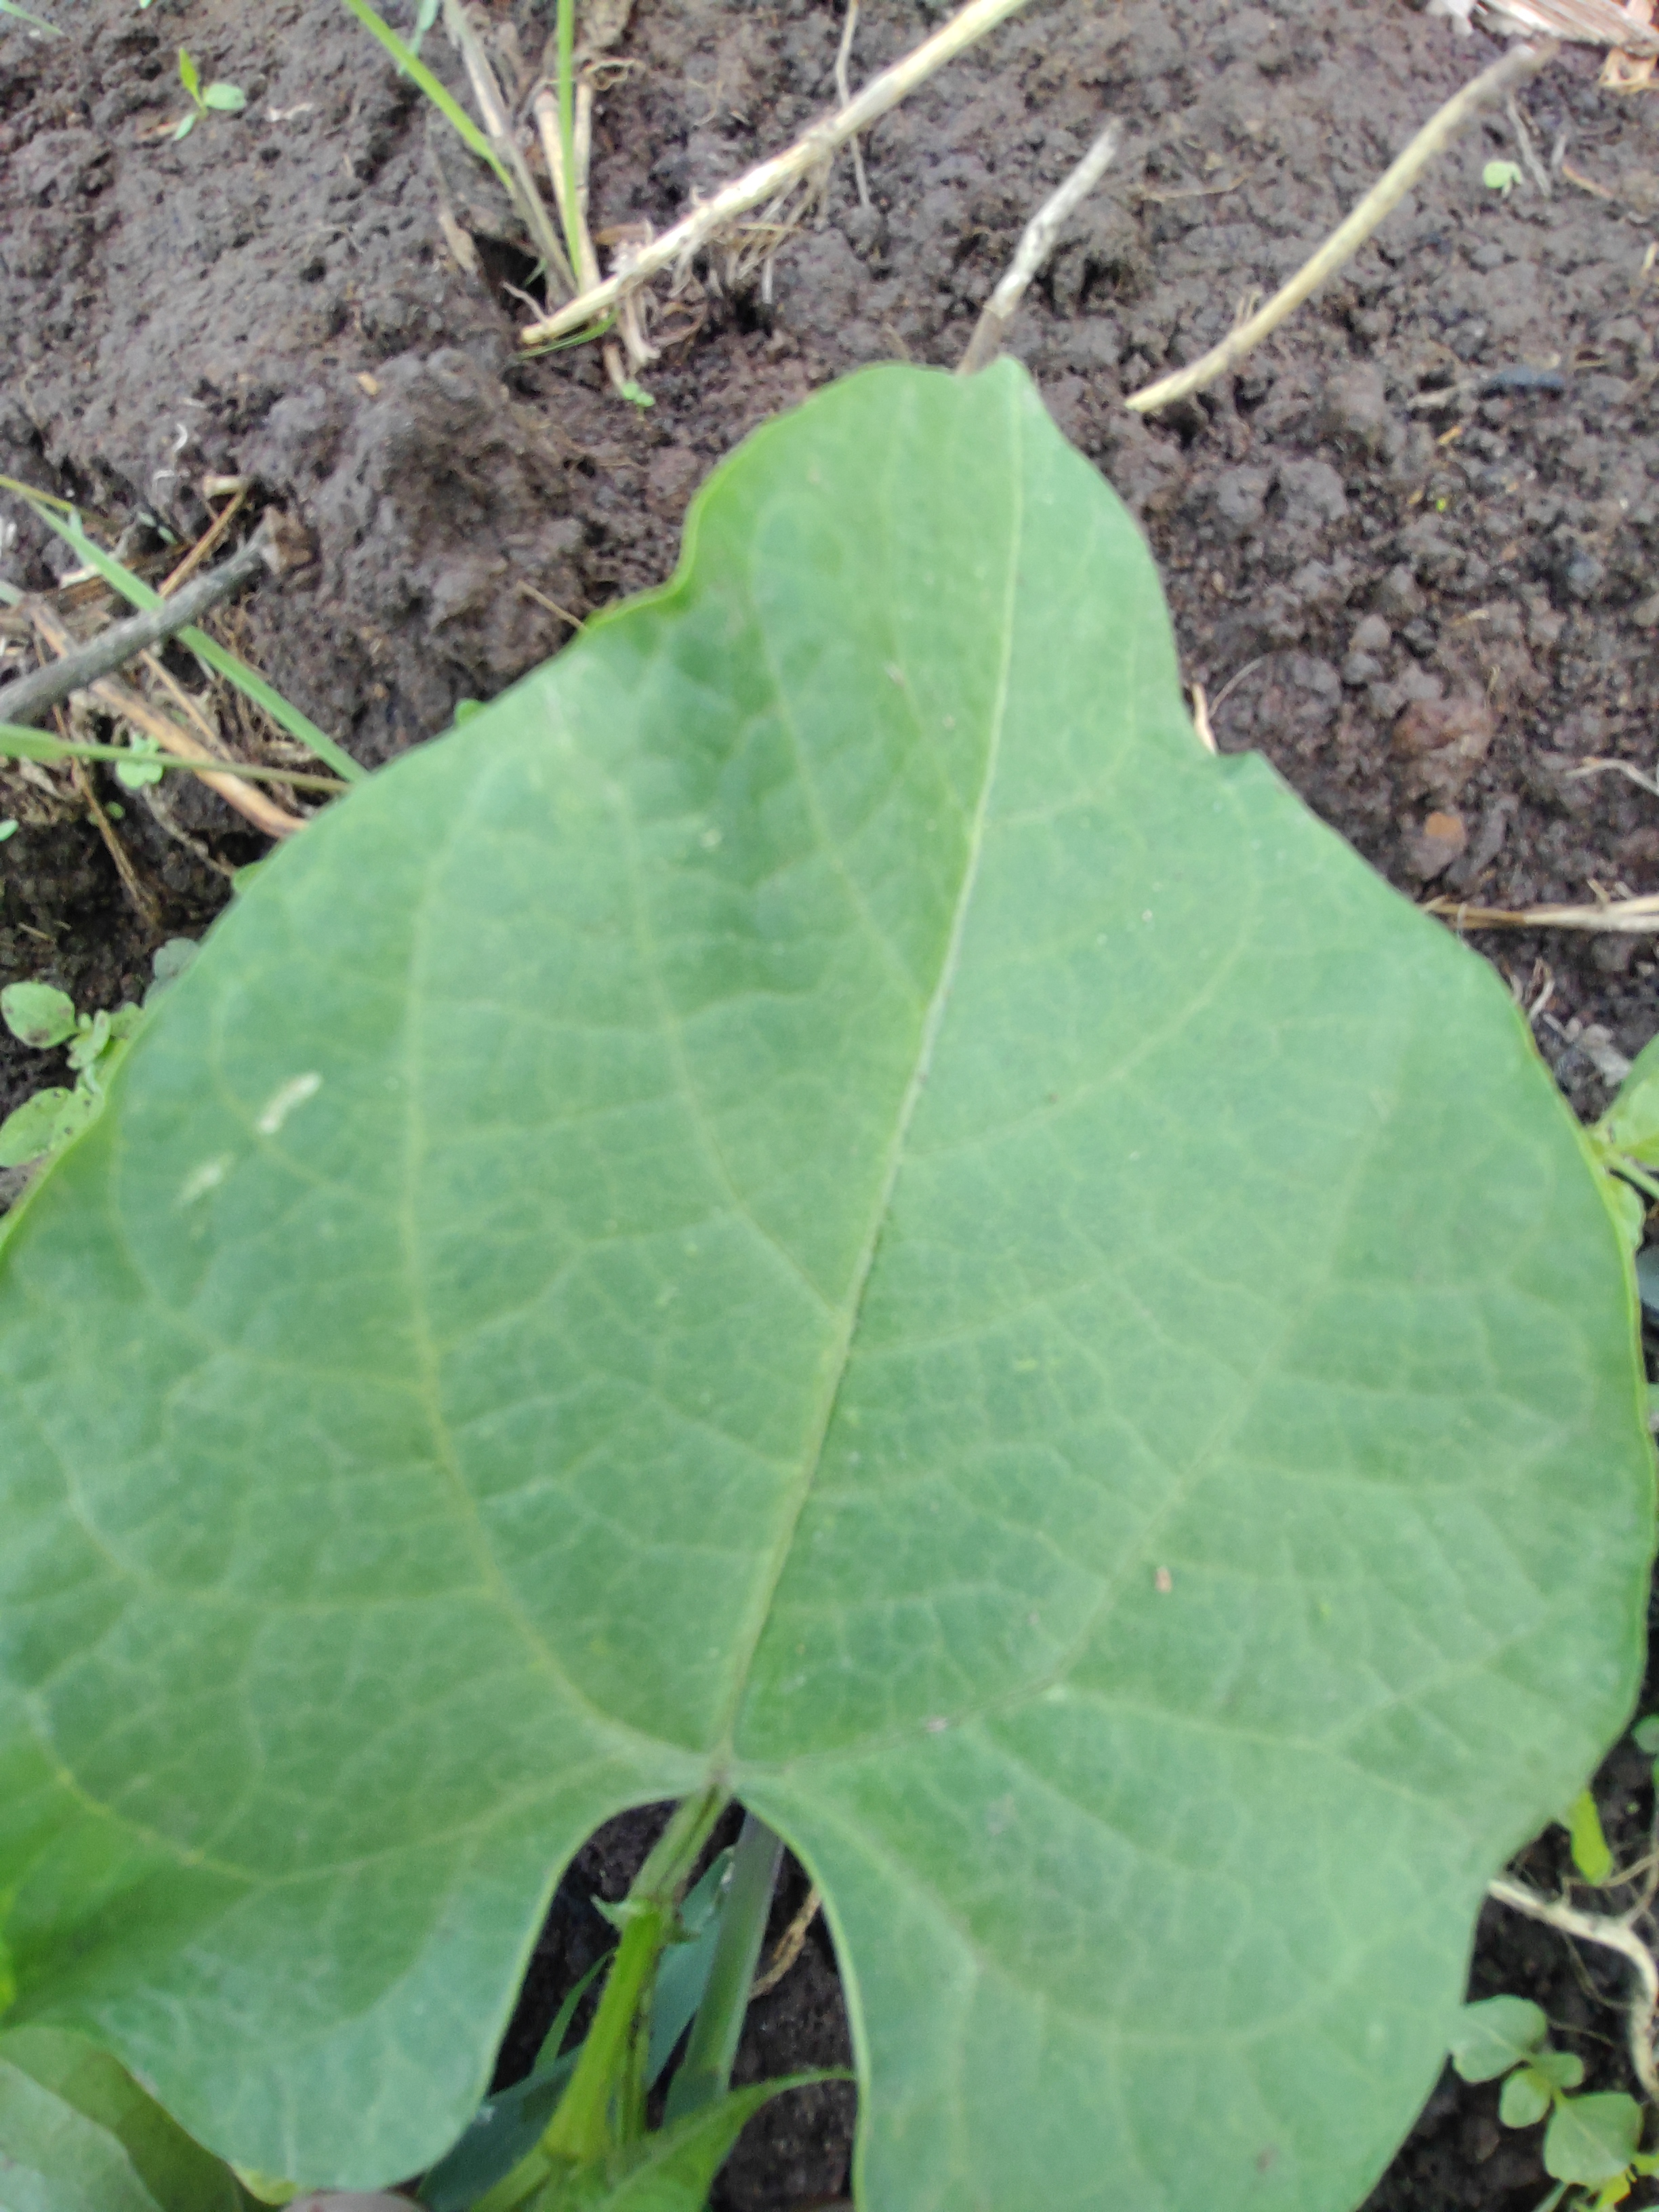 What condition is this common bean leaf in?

healthy
